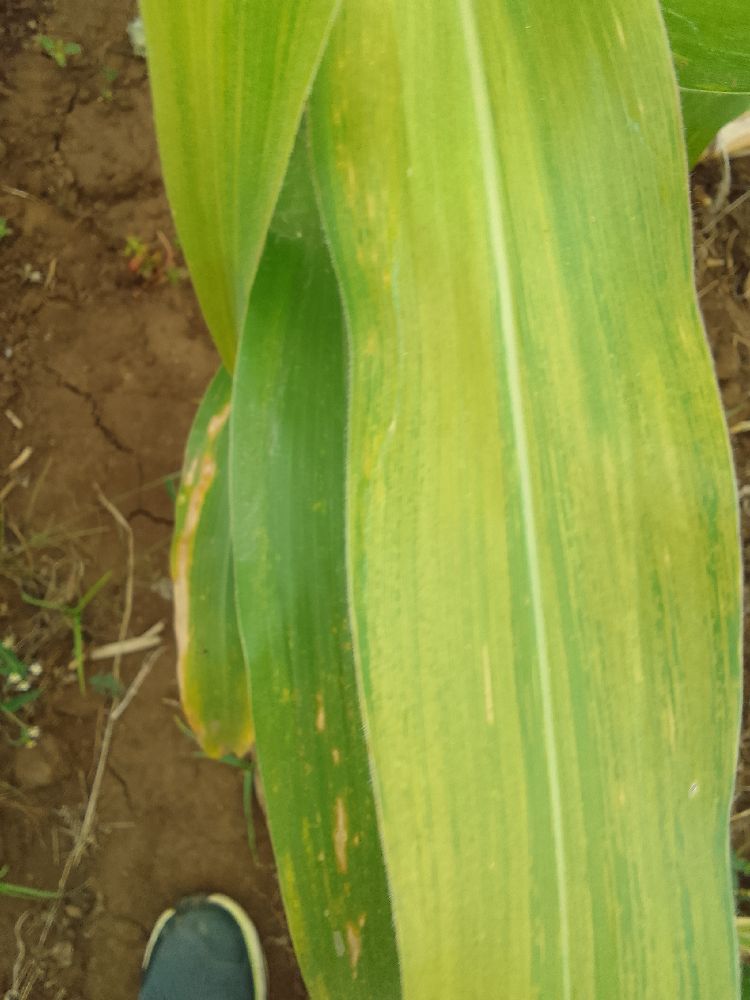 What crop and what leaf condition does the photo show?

maize, maize lethal necrosis
